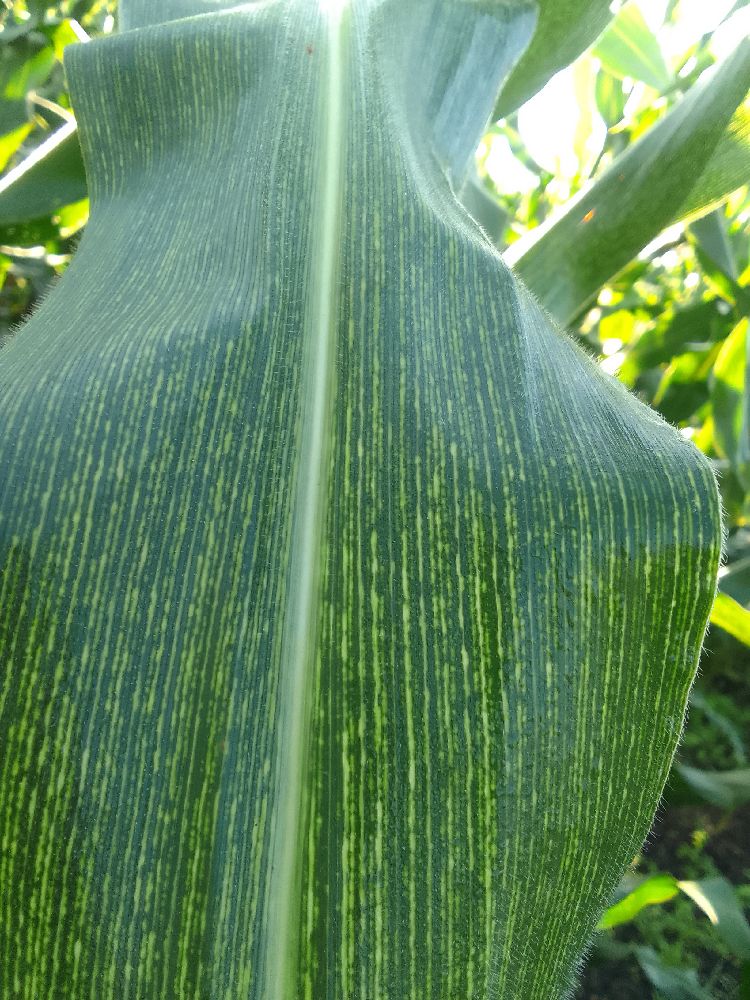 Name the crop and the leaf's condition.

maize, maize streak virus
